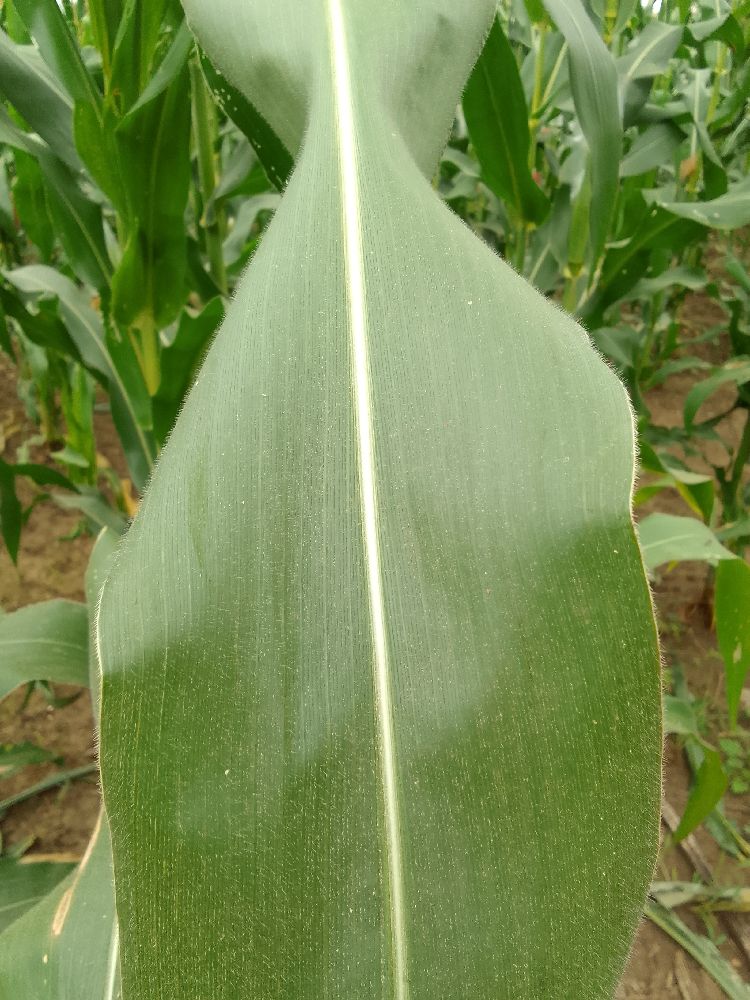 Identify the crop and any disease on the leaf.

maize, healthy
